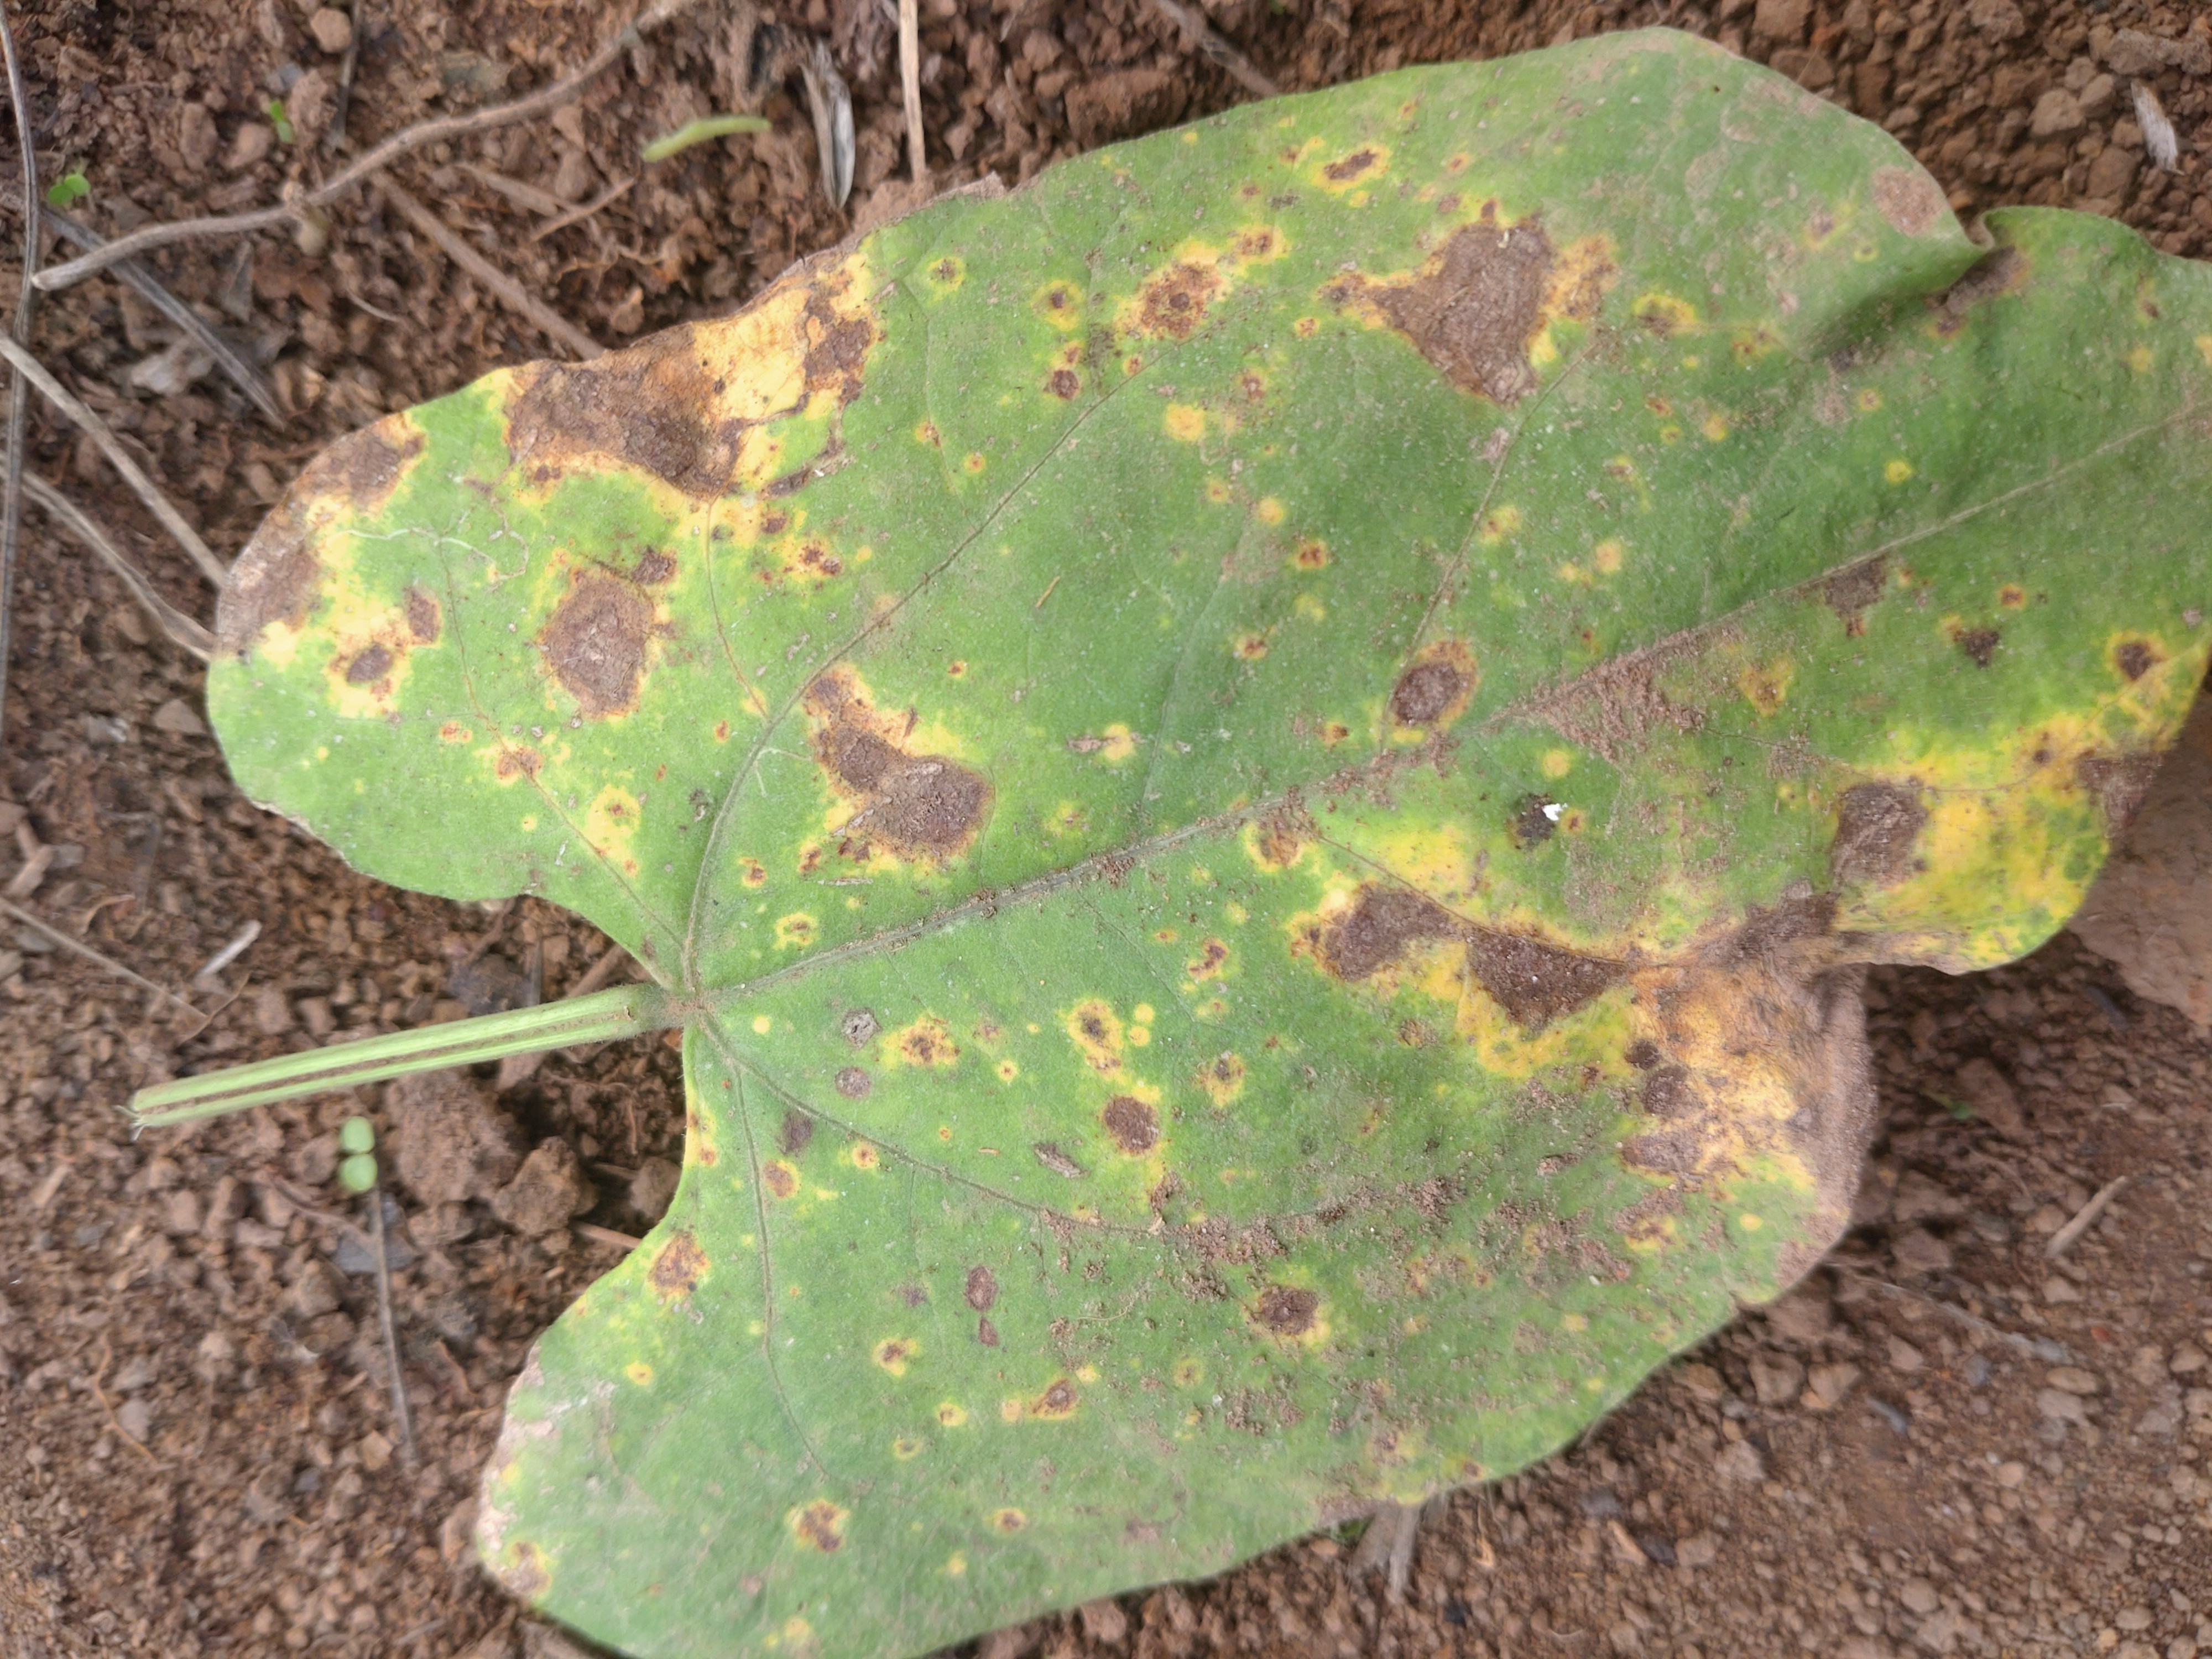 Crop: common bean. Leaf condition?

rust
